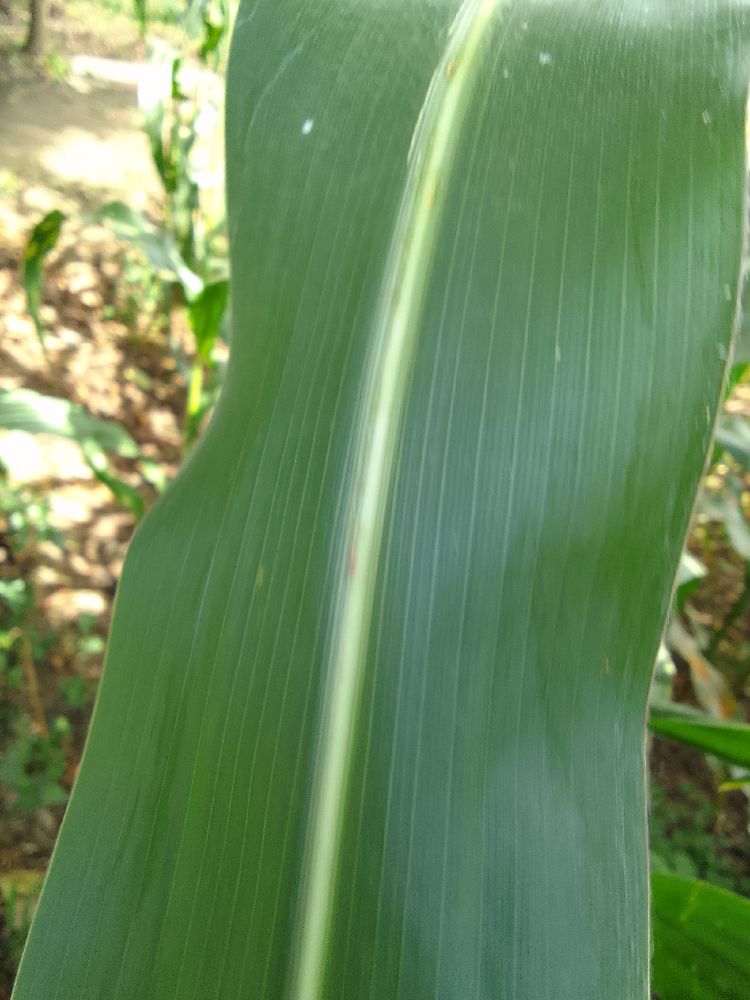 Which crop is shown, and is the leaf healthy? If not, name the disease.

maize, healthy
